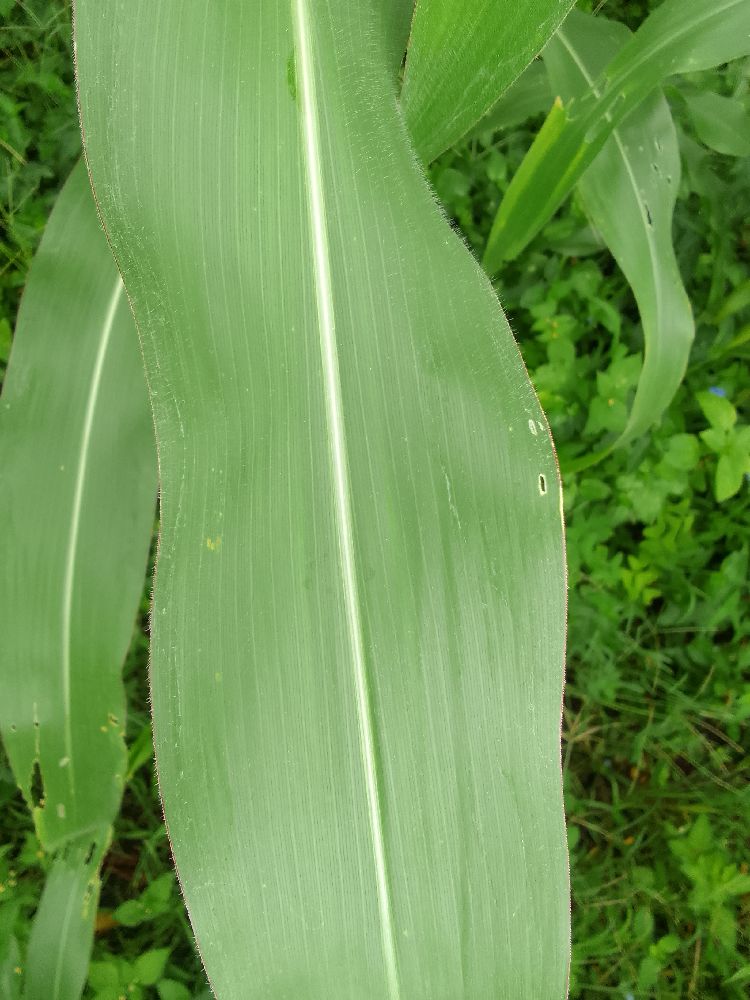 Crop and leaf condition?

maize, healthy
